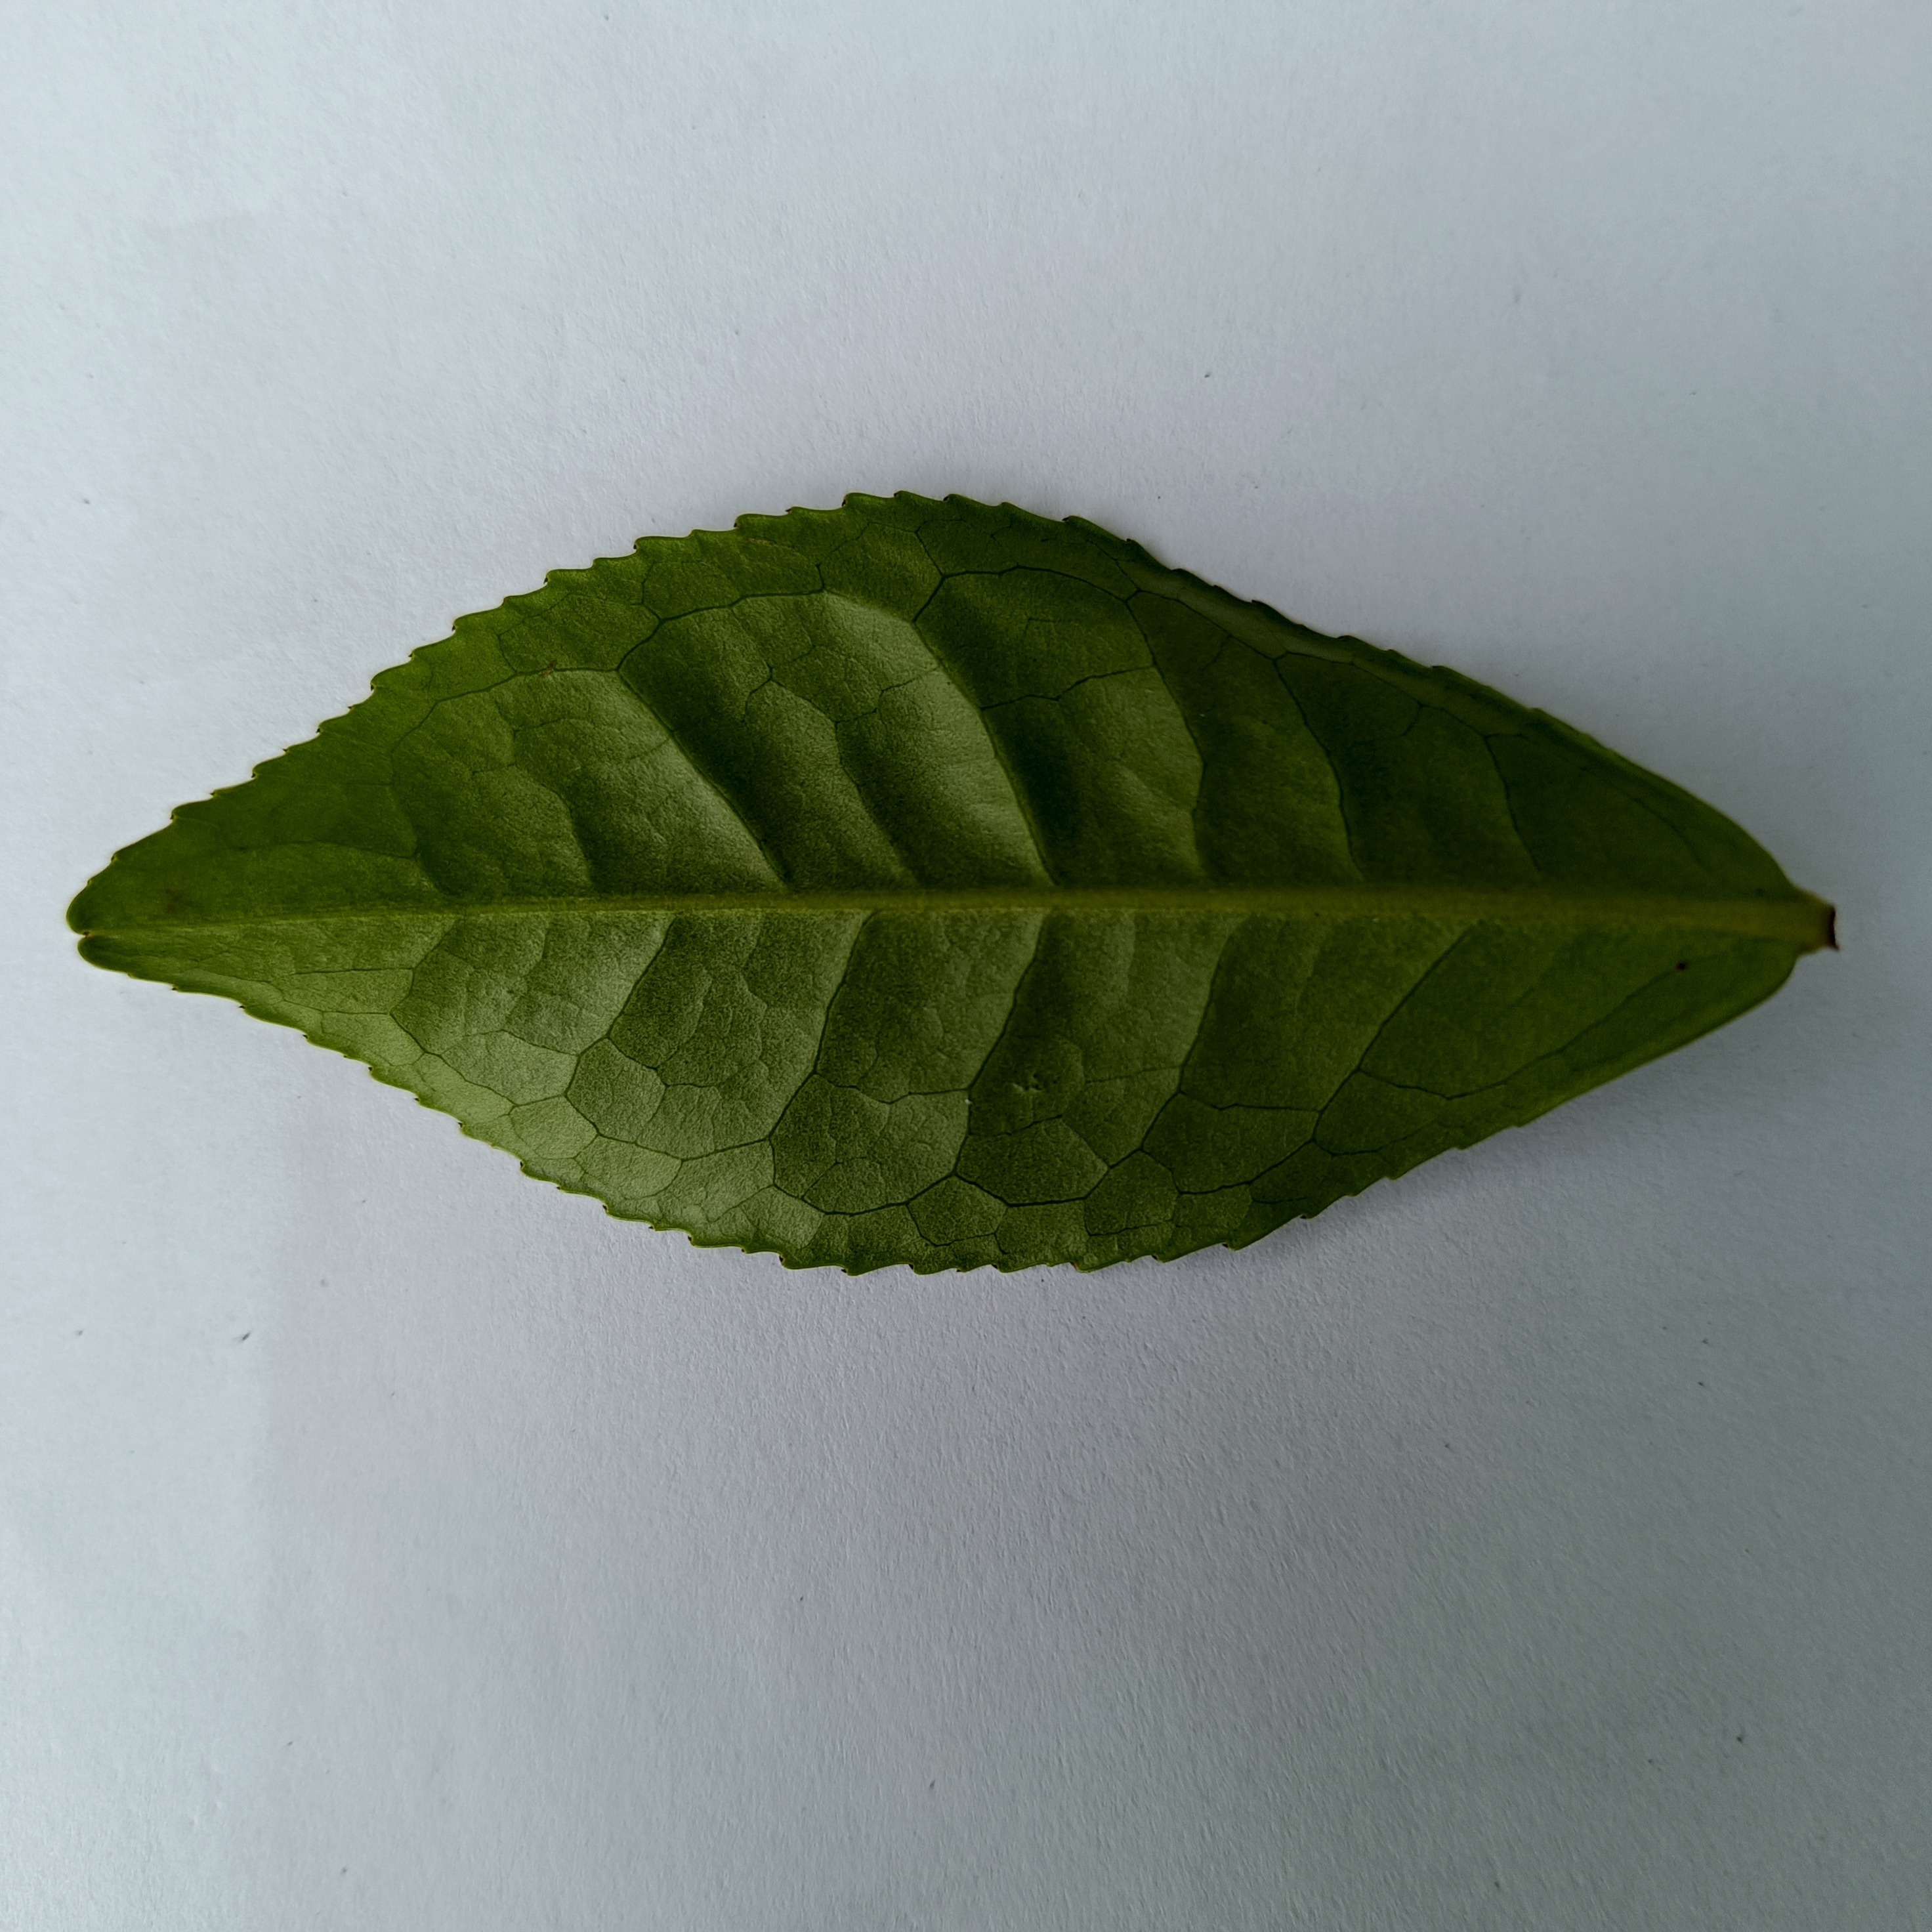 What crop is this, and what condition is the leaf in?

tea, healthy
